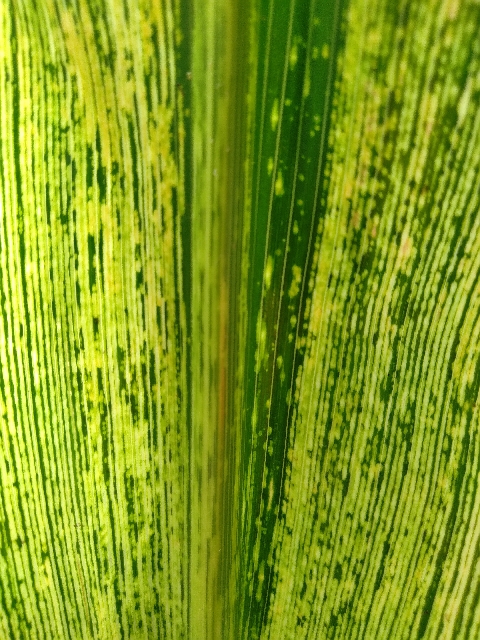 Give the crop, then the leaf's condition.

maize, maize streak virus
